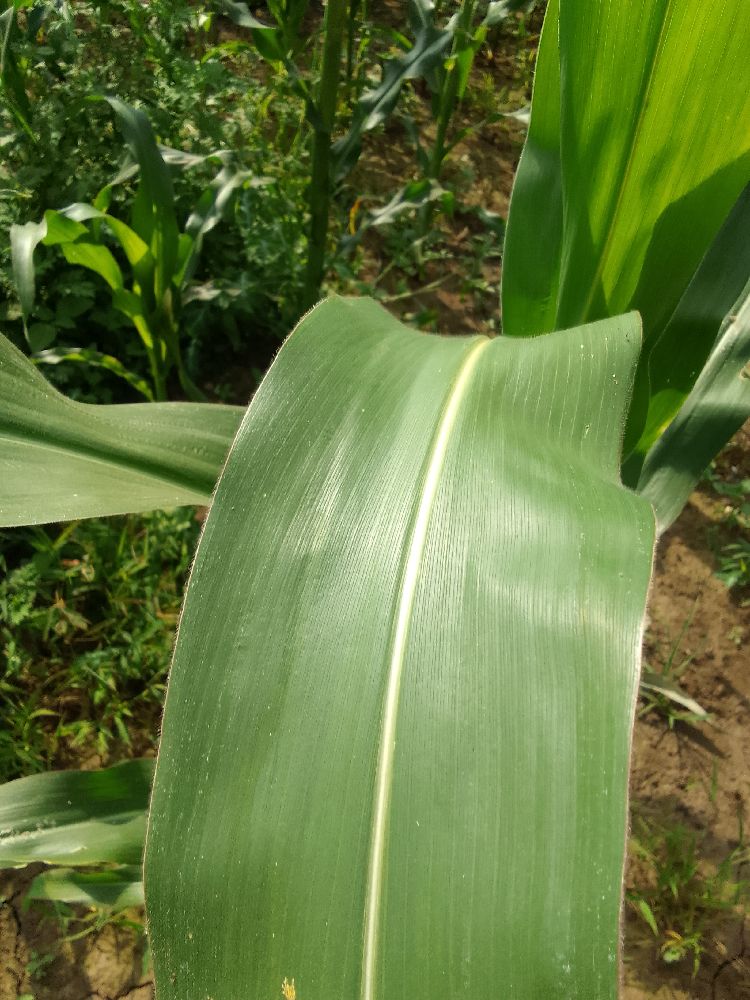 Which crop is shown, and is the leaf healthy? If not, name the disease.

maize, healthy
